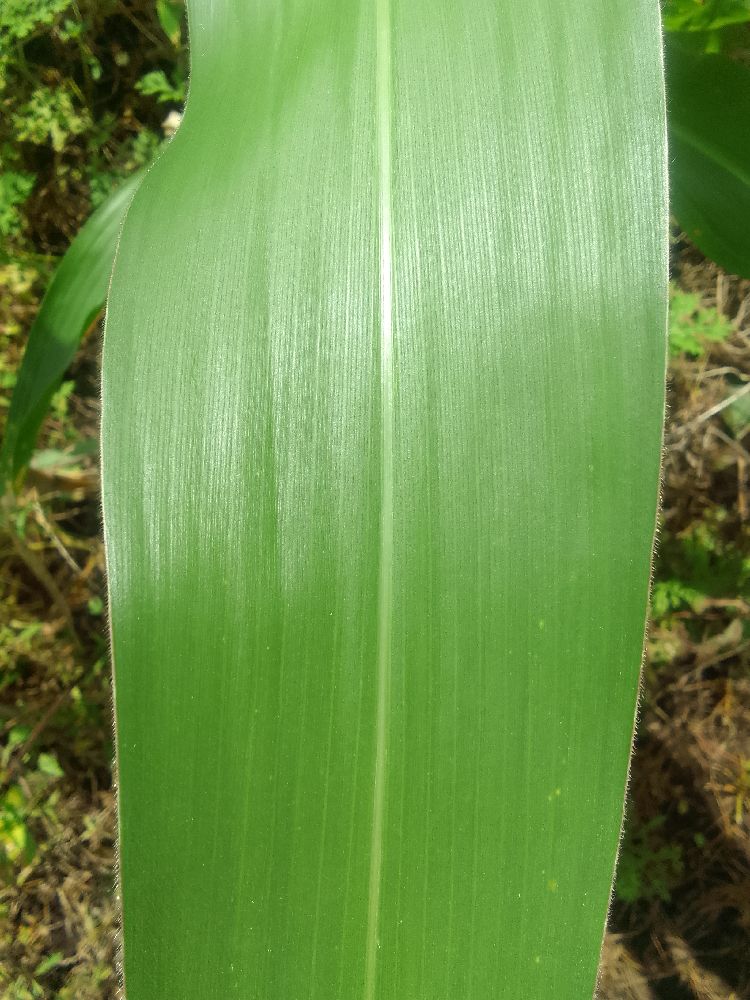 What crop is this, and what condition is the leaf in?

maize, healthy
